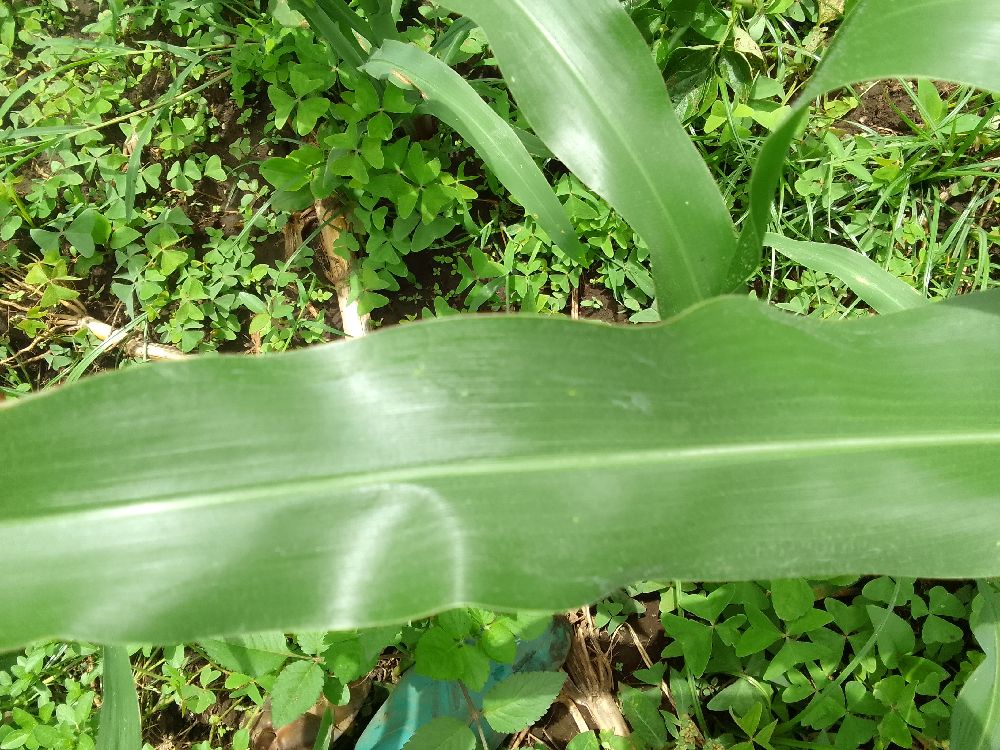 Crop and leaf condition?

maize, healthy
